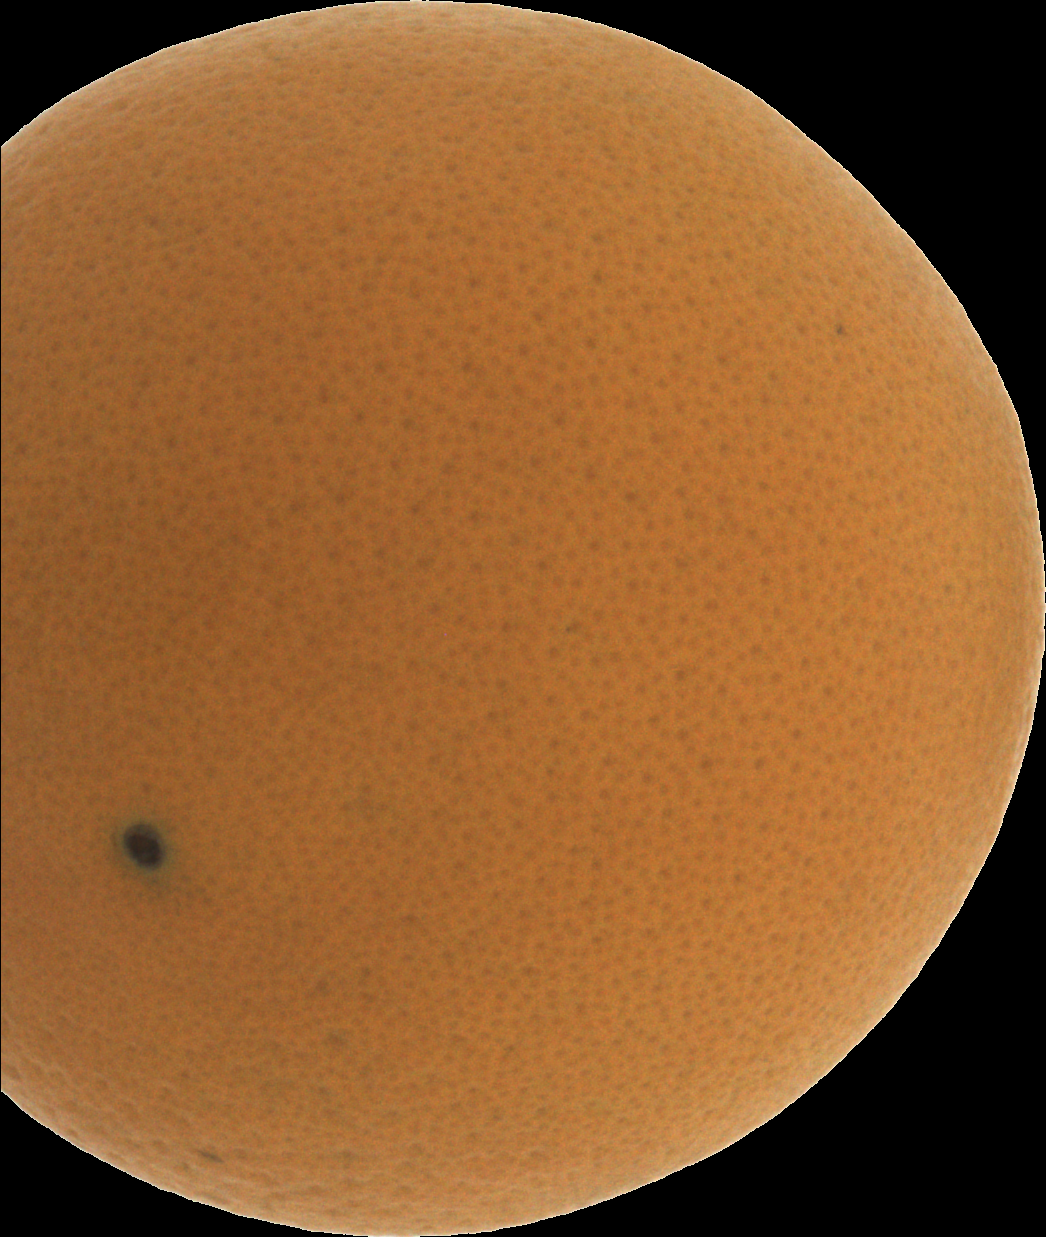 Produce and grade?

orange, good
